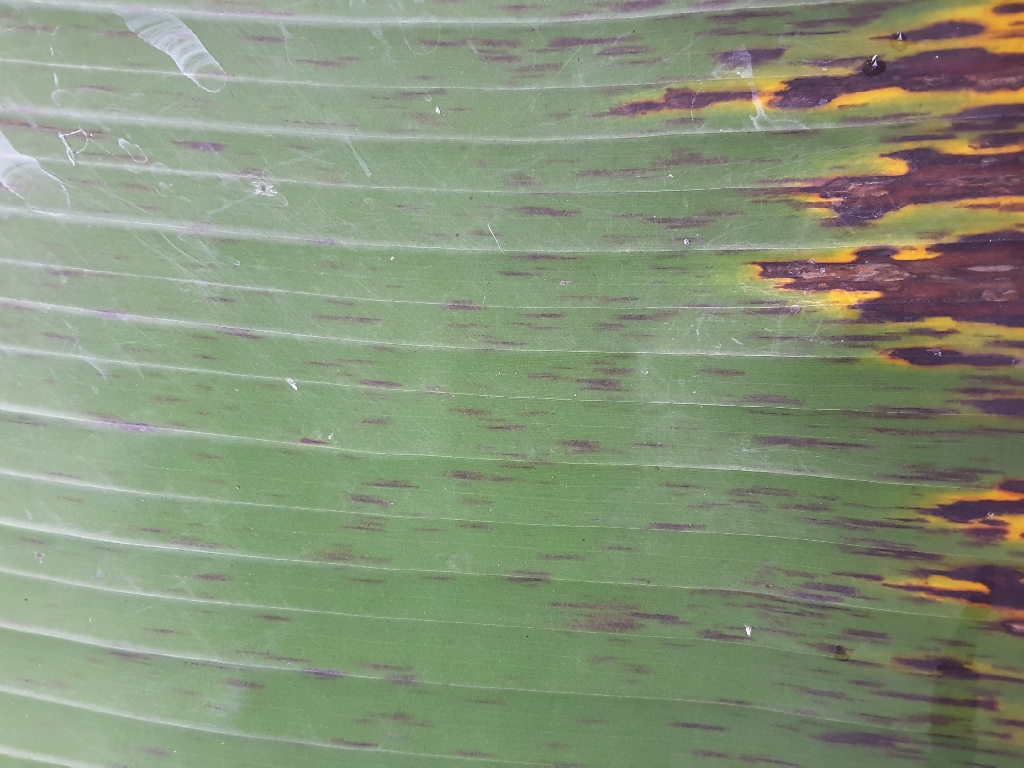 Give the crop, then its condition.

banana, black sigatoka
